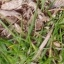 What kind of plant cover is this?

grass
